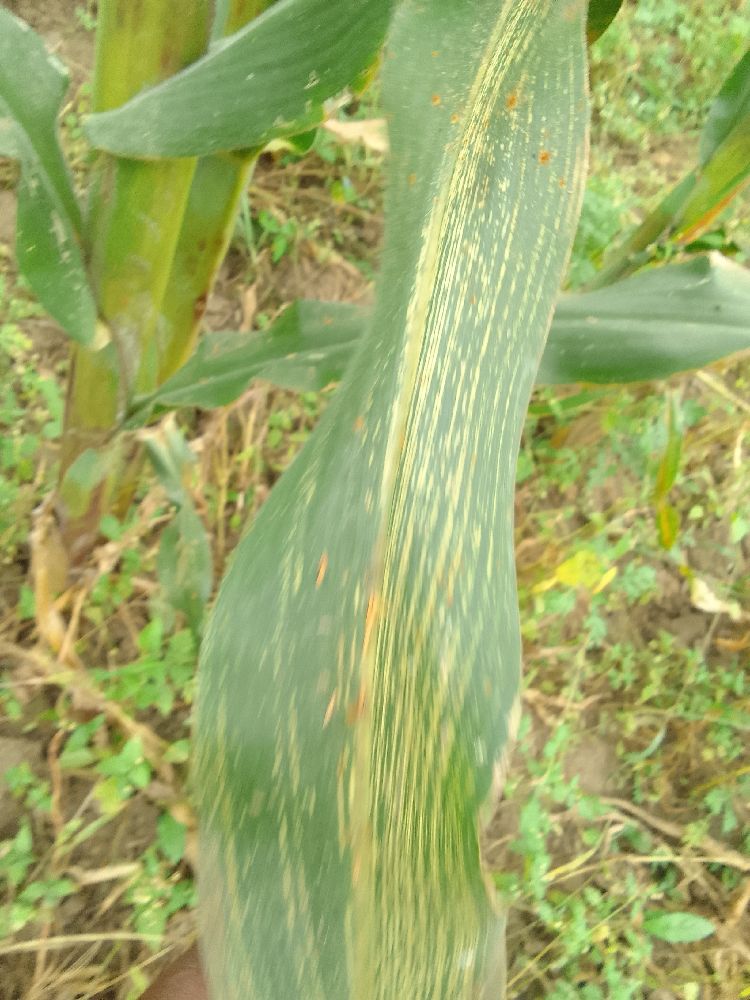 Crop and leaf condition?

maize, maize streak virus
